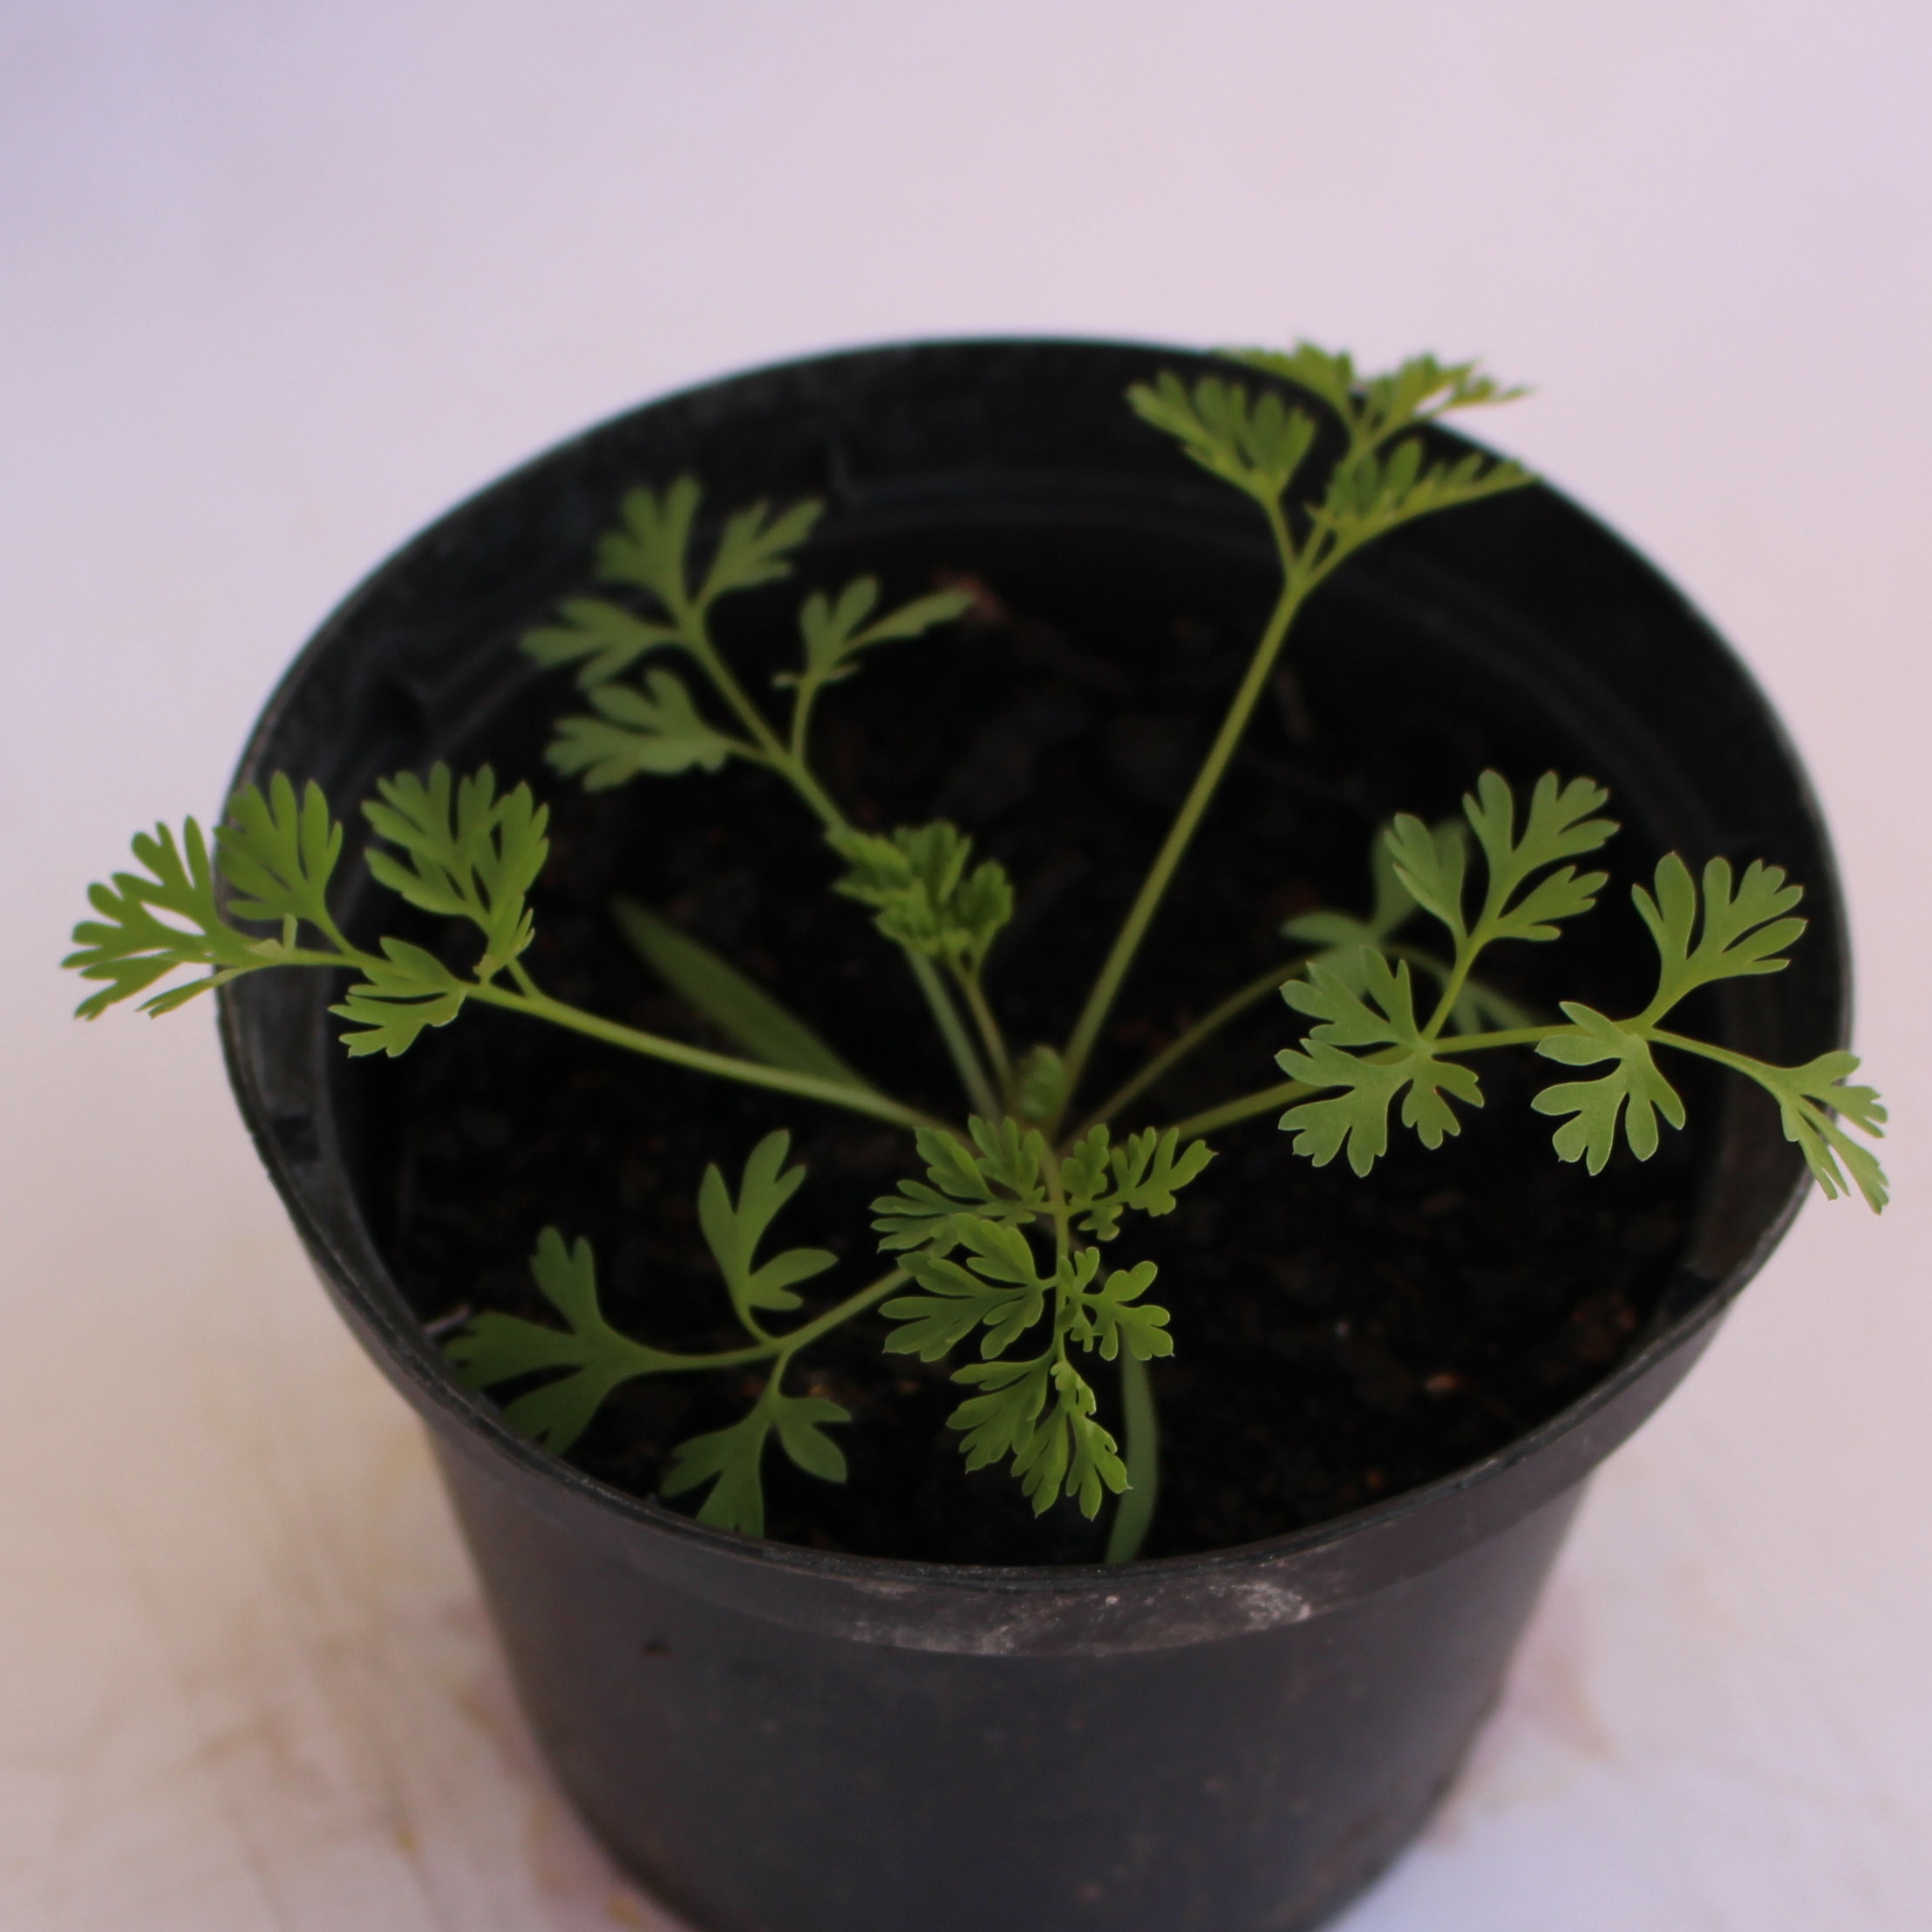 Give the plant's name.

Fumaria officinalis
